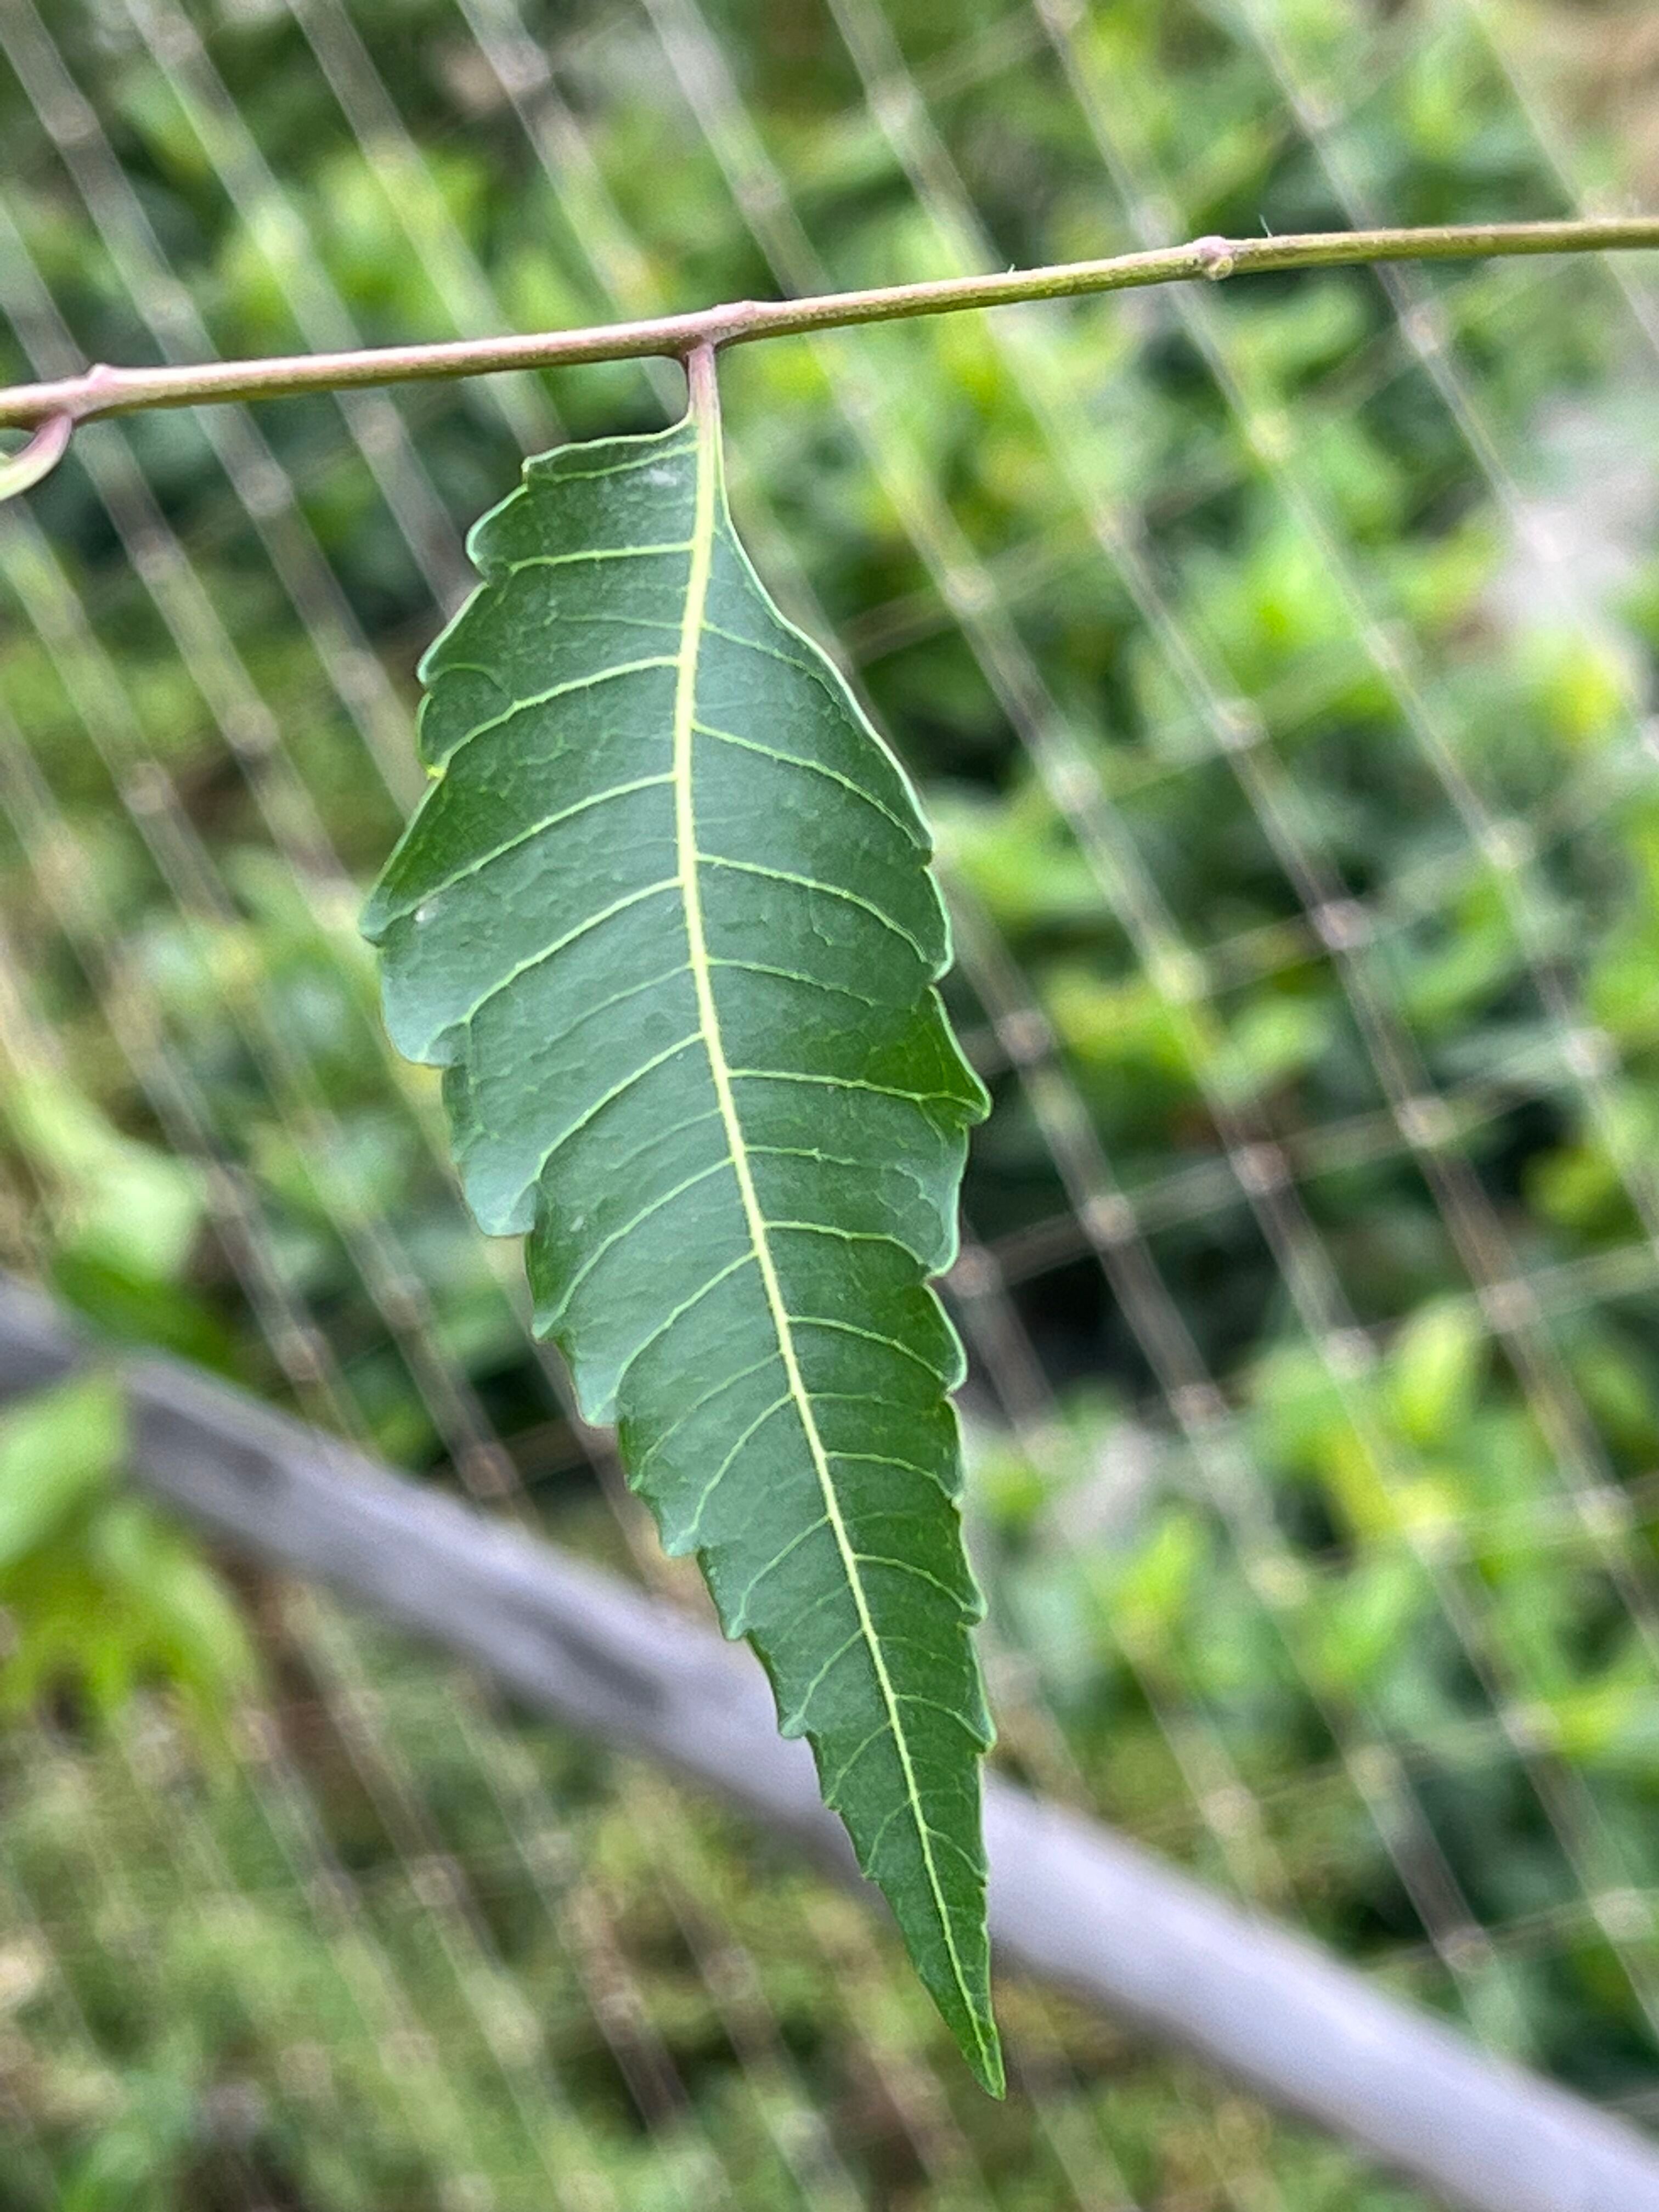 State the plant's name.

neem
